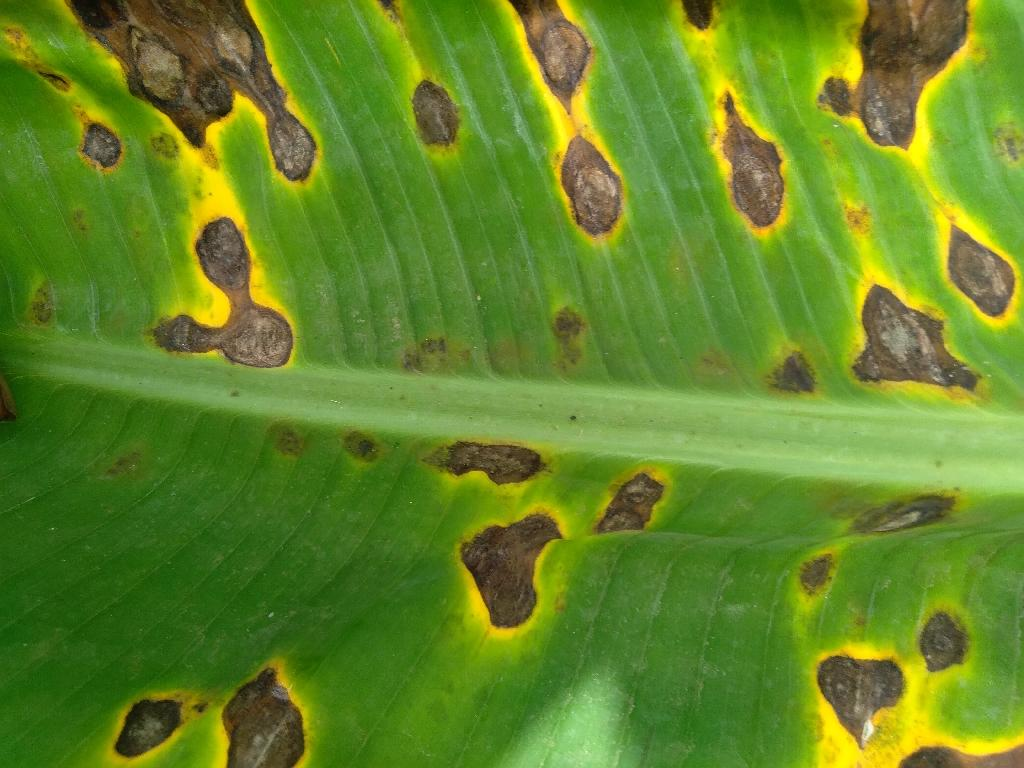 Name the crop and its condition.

banana, black sigatoka
